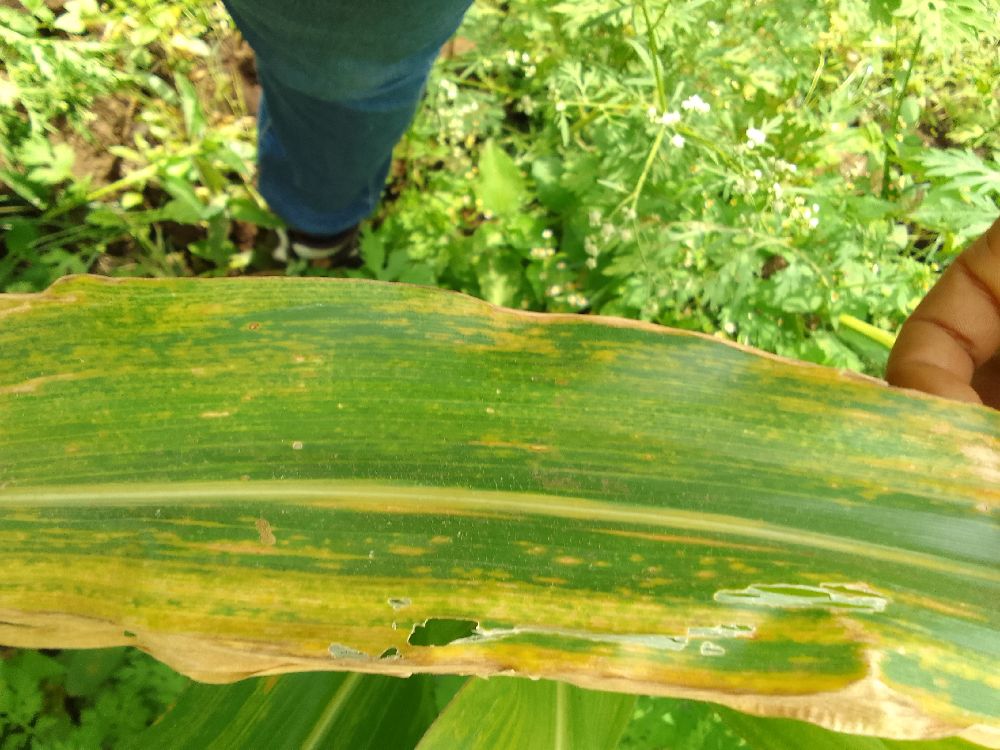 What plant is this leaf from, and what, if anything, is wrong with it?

maize, maize lethal necrosis
